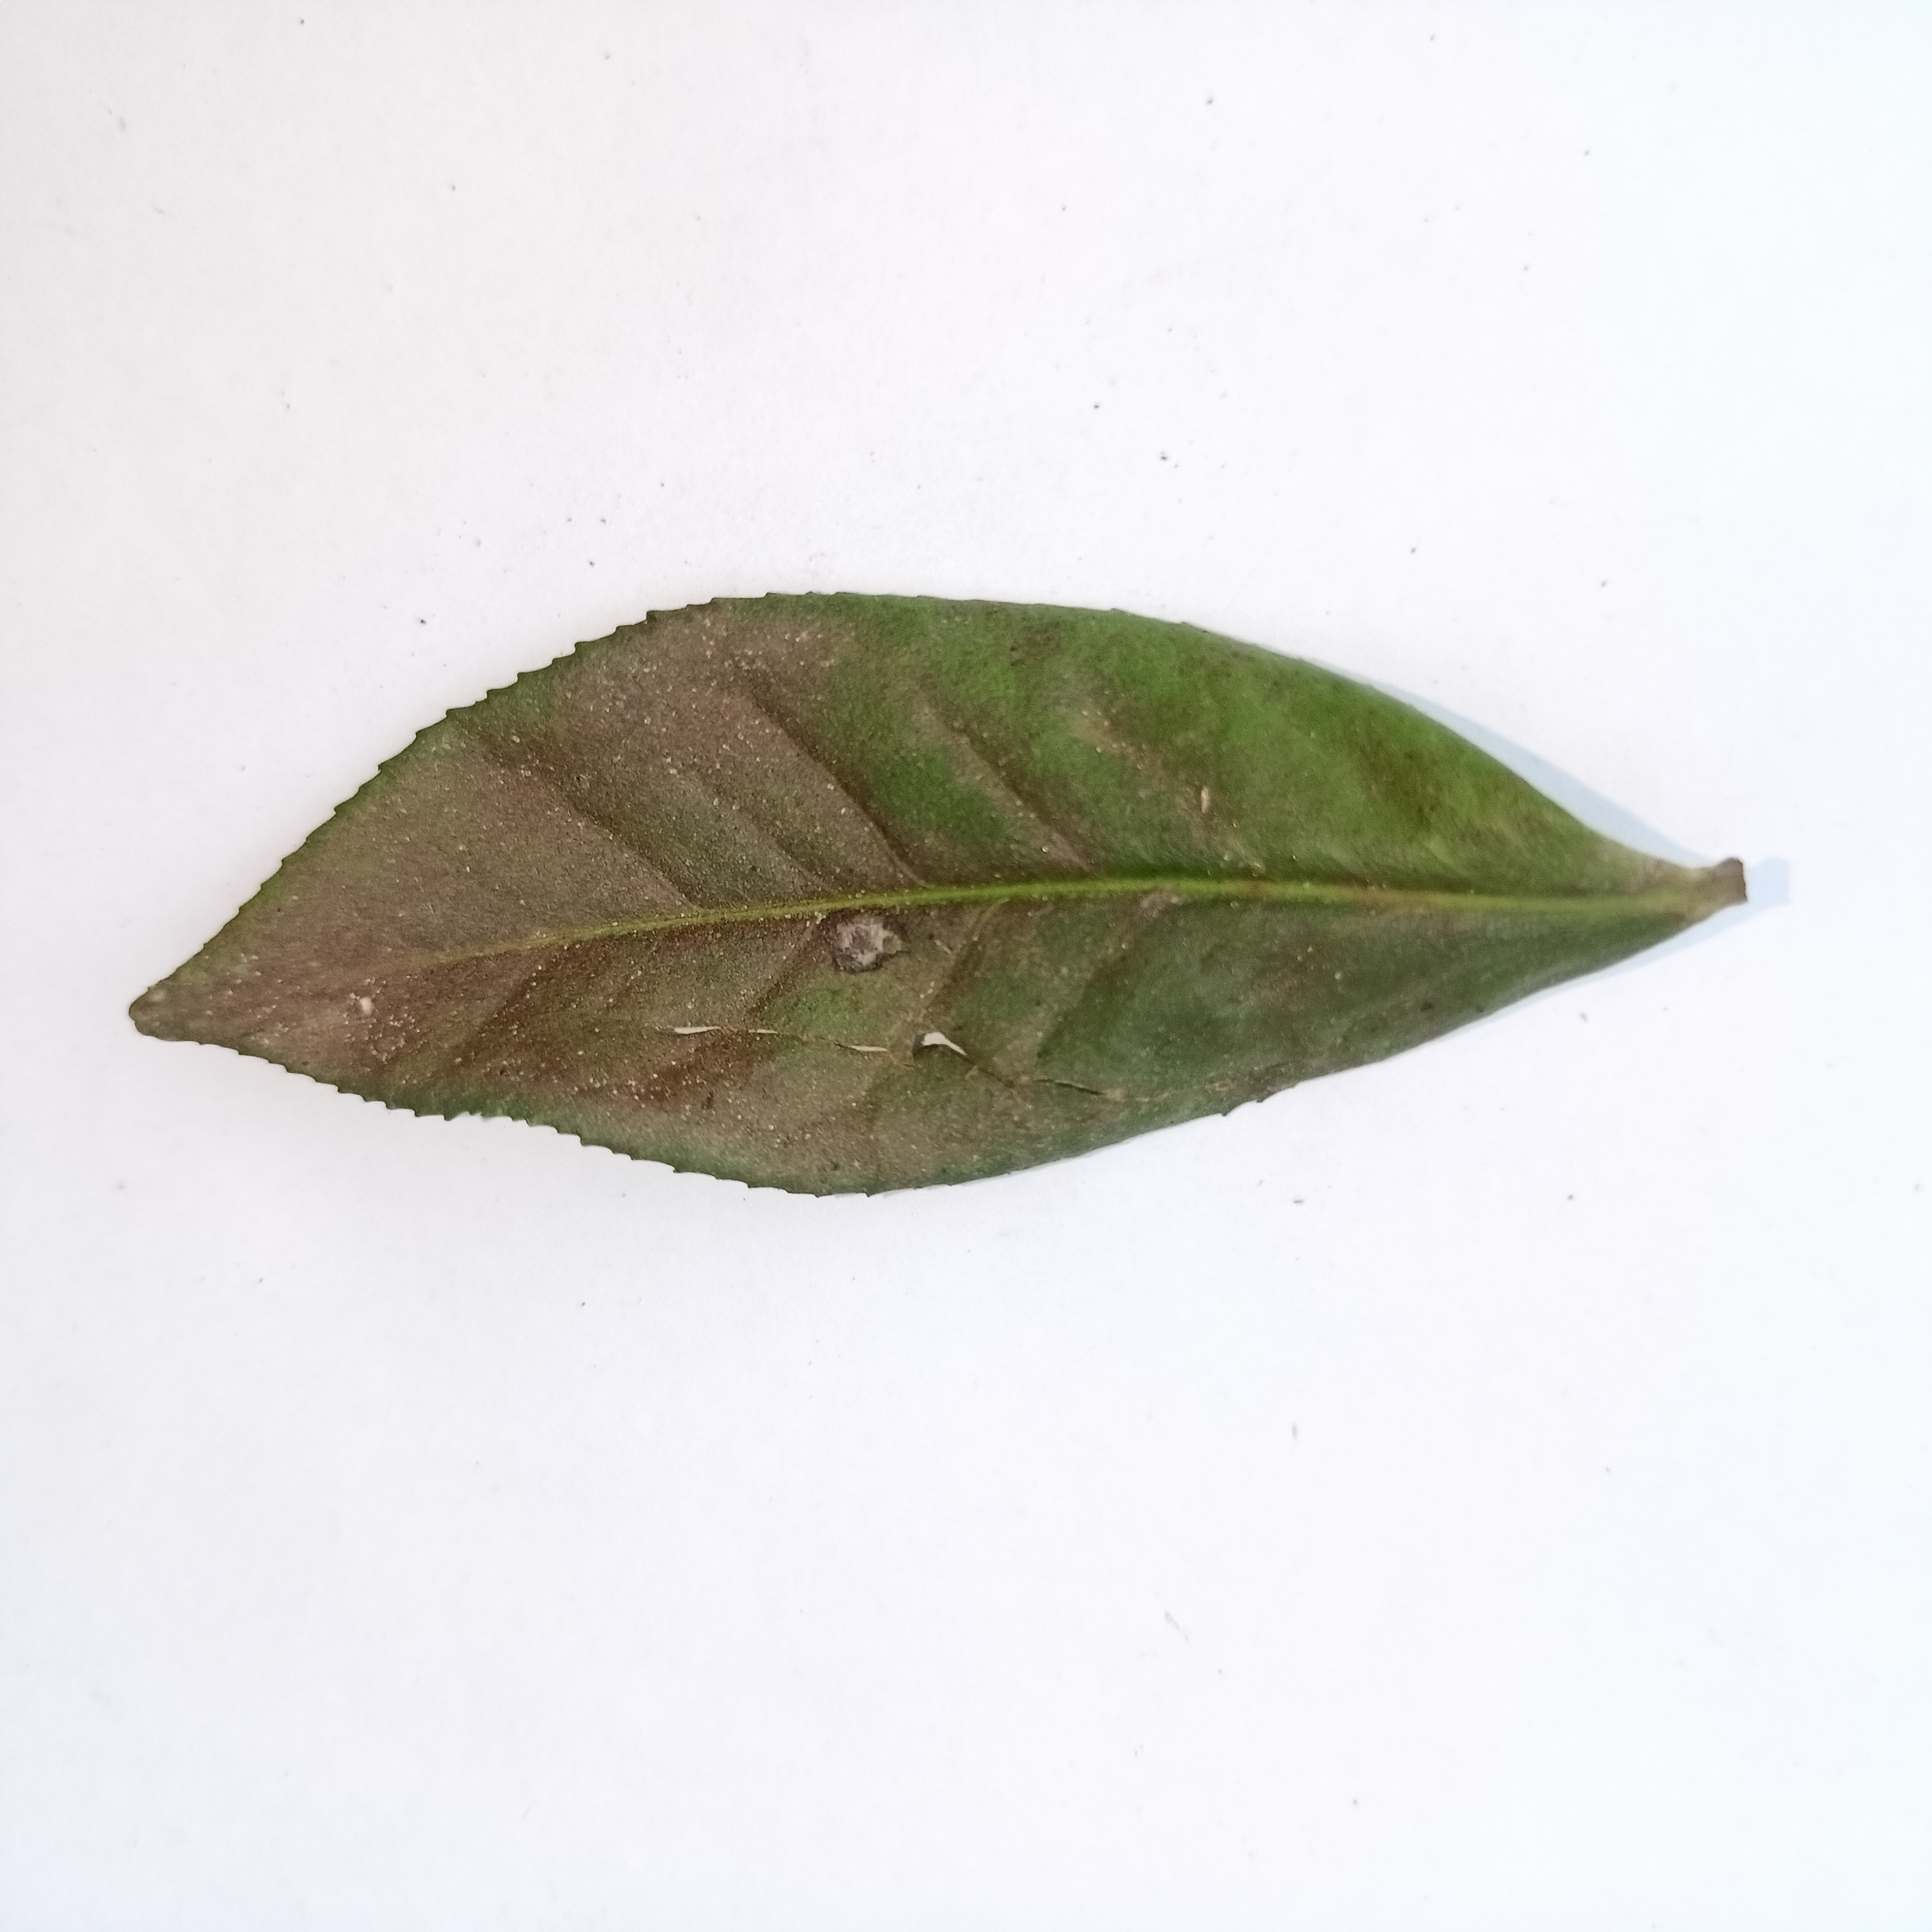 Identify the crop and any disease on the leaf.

tea, red rust
